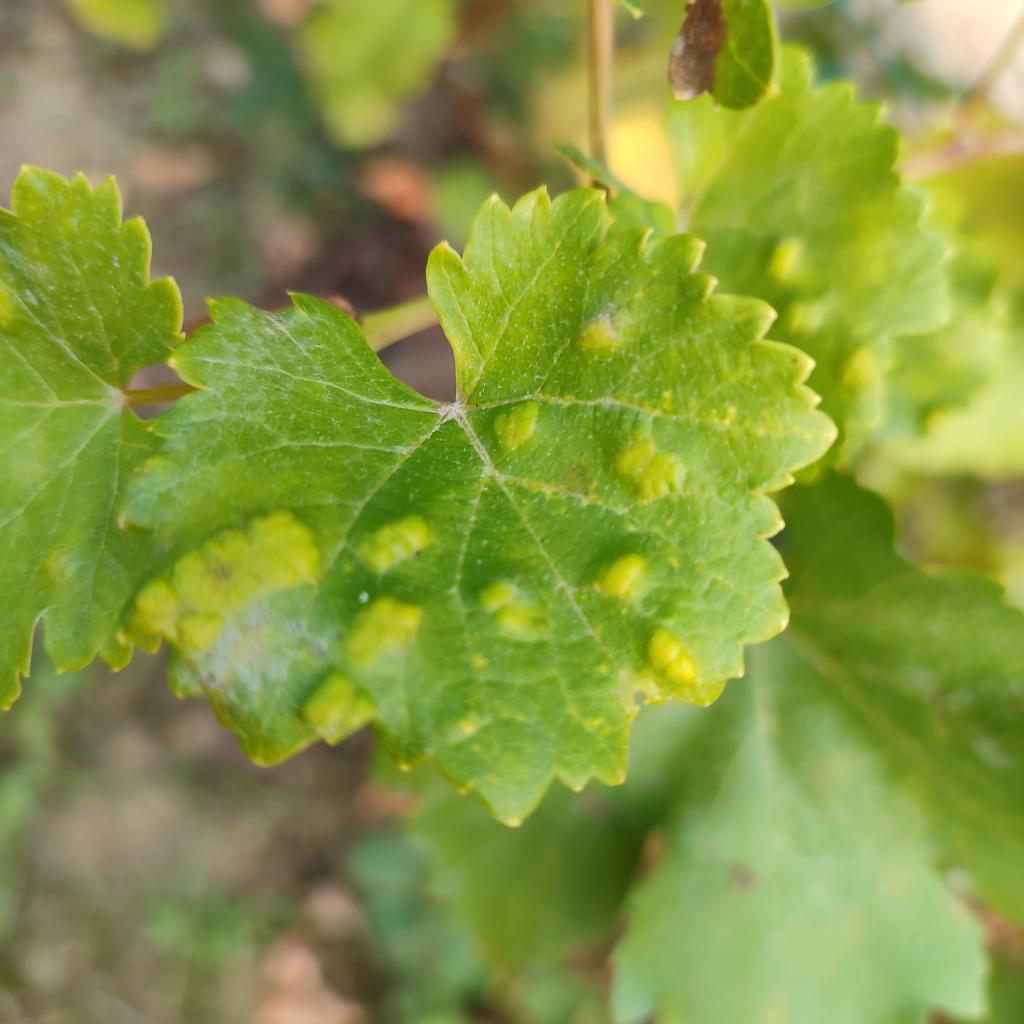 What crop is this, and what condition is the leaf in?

grapevine, erineum mite
